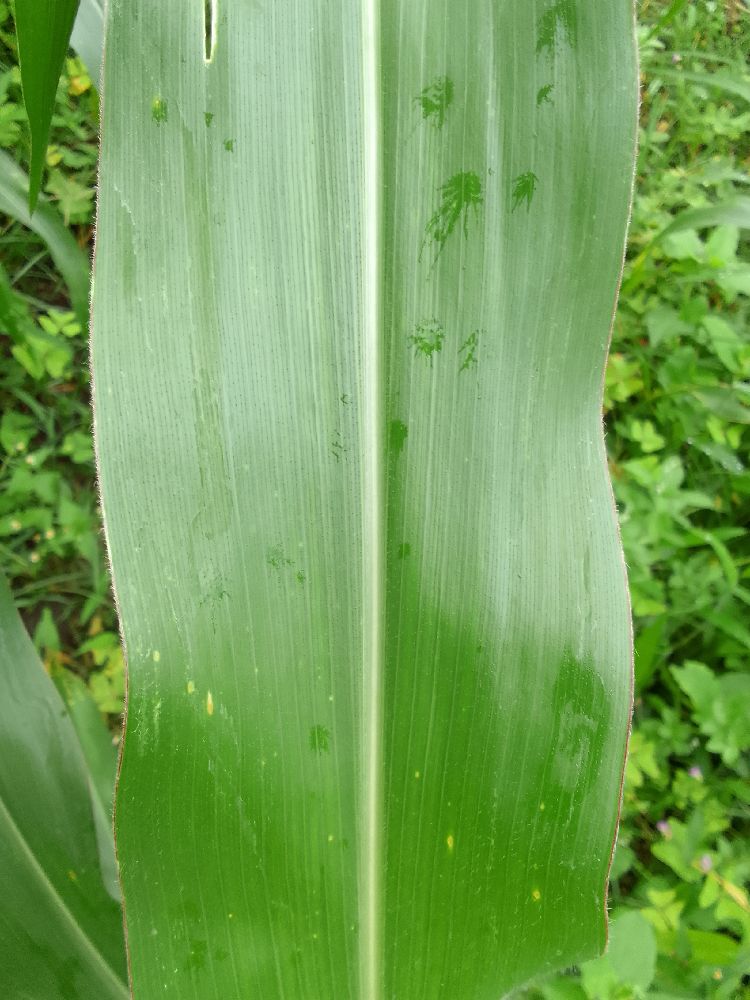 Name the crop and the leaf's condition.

maize, healthy
